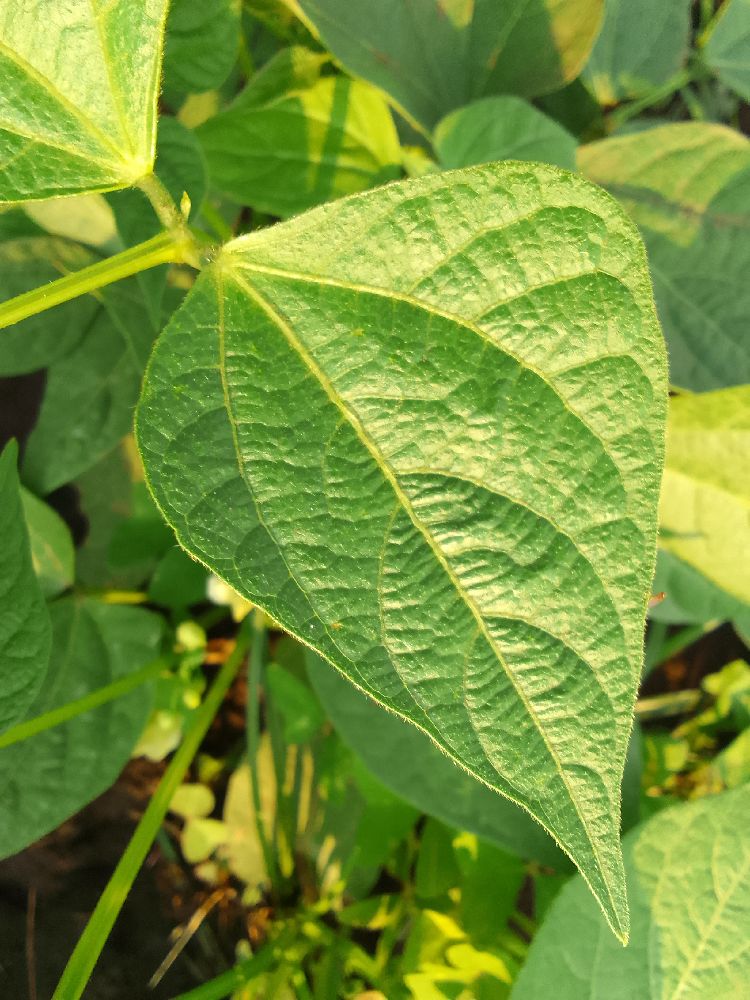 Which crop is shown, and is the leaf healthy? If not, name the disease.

common bean, healthy
